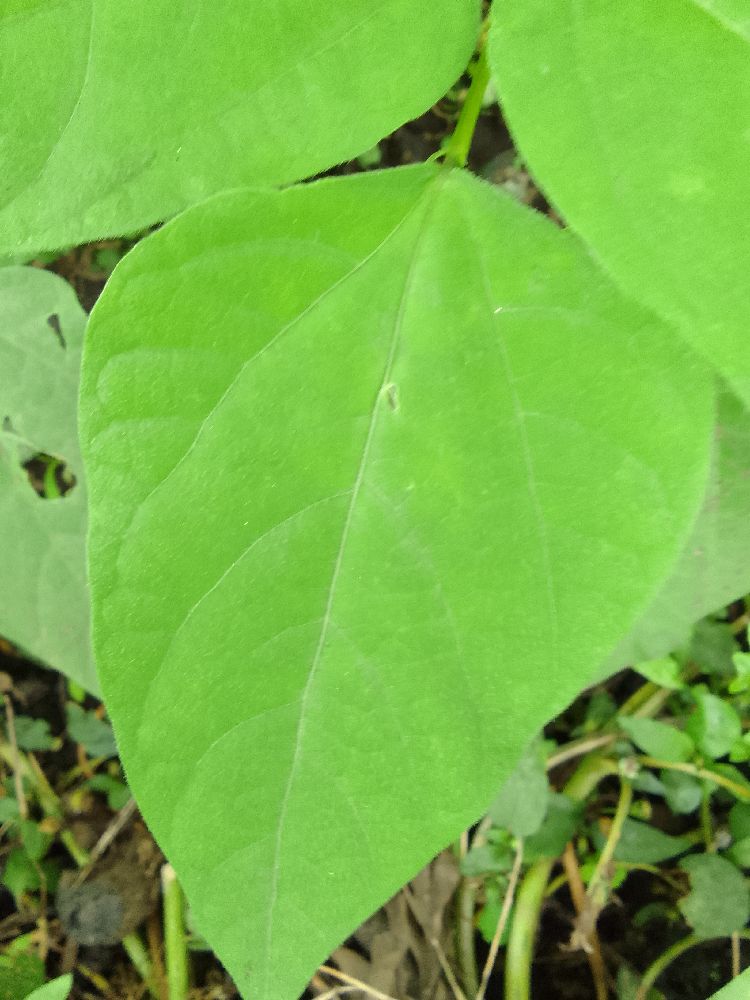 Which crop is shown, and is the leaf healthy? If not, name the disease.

common bean, healthy
